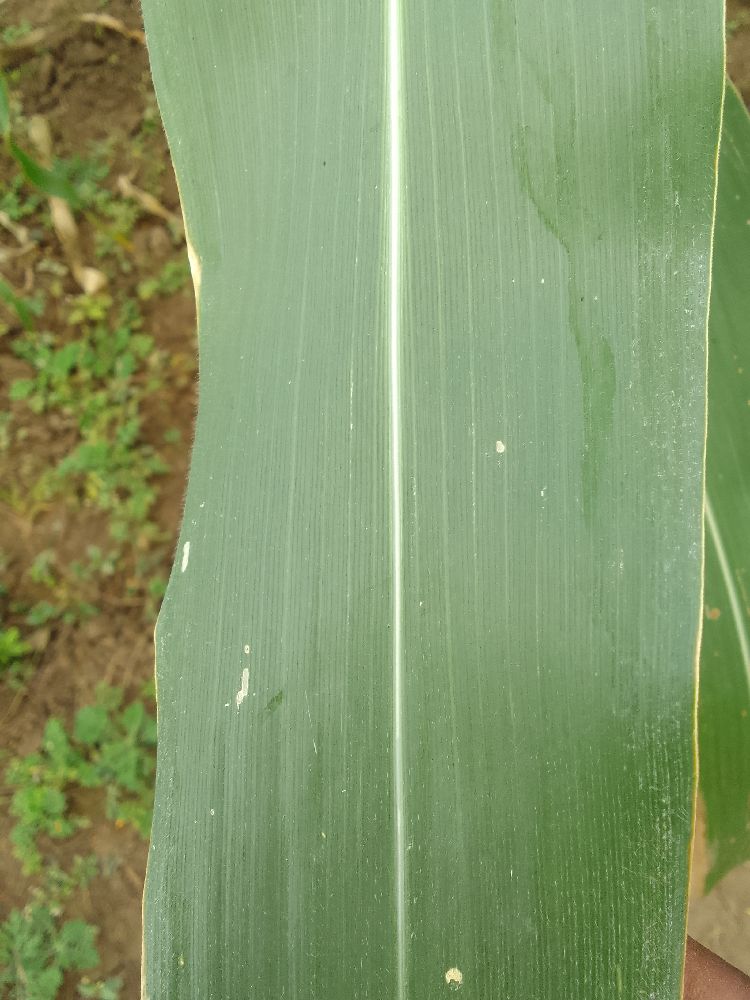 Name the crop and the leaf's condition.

maize, healthy
